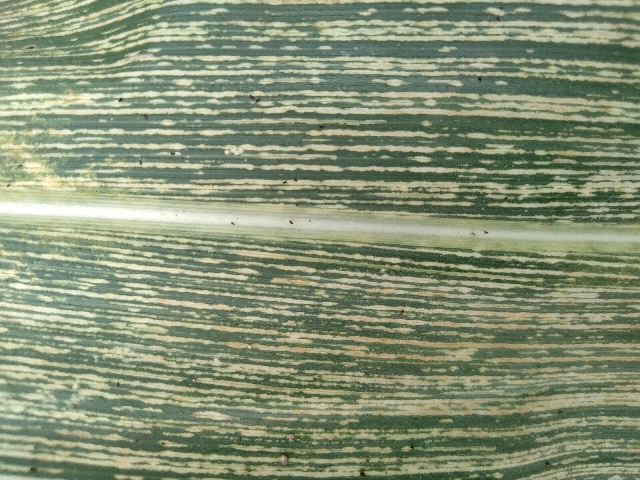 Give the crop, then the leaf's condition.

maize, maize streak virus
